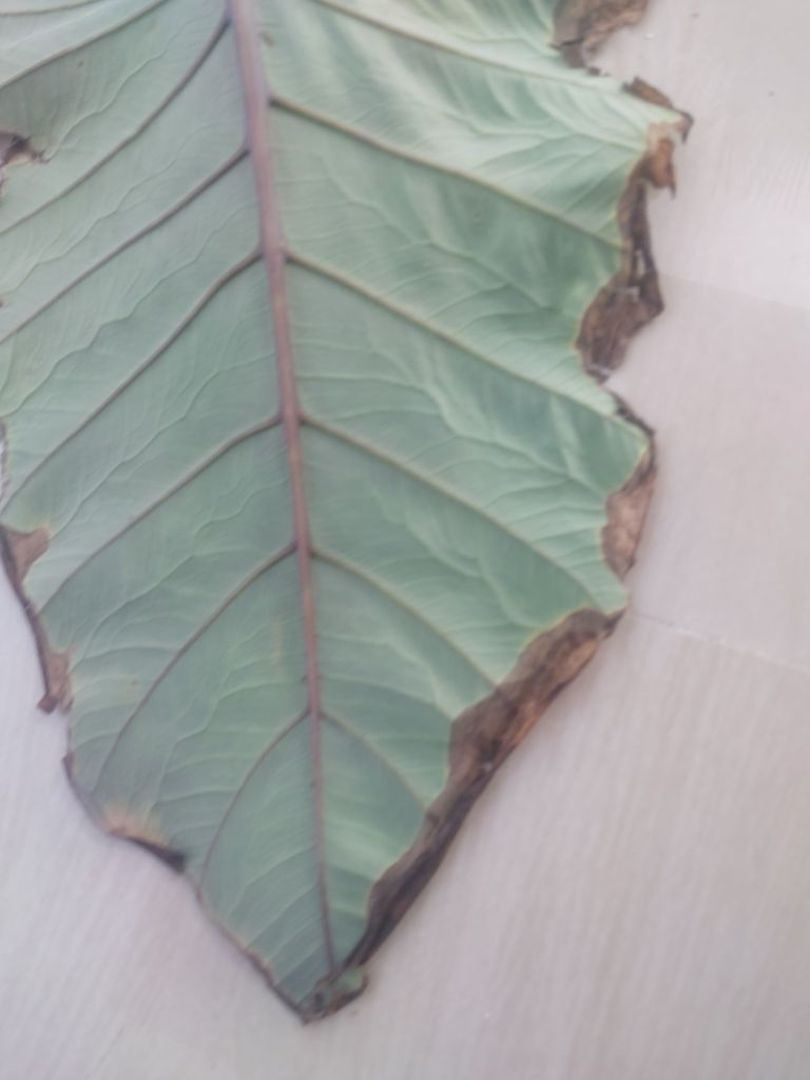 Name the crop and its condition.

taro, leaf blight
